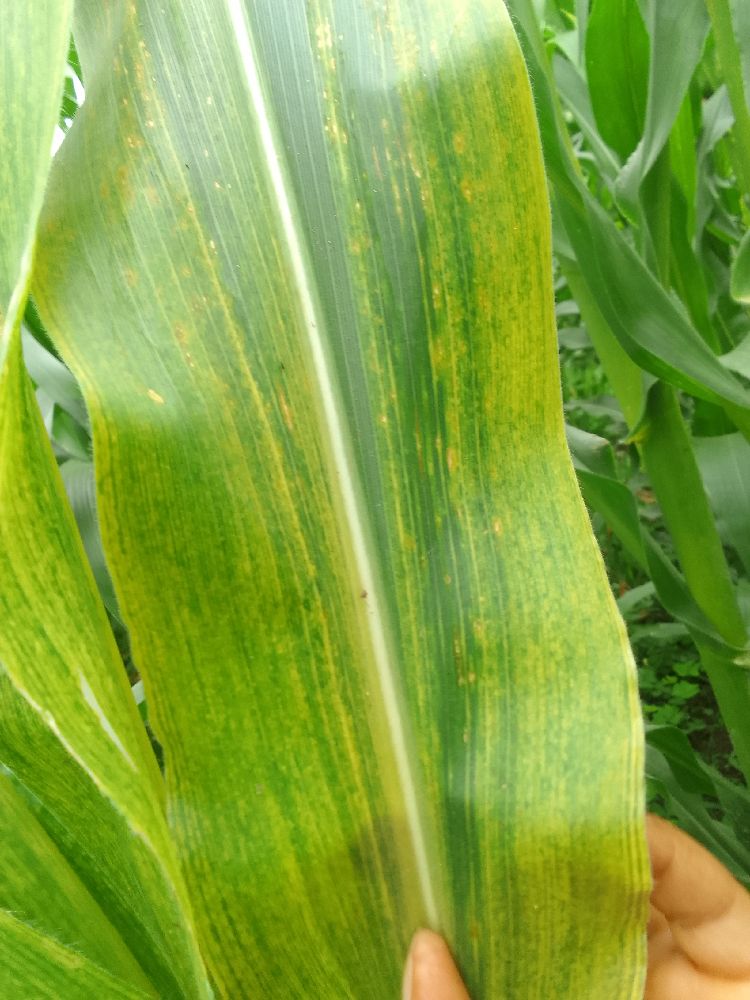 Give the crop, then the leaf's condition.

maize, maize lethal necrosis
